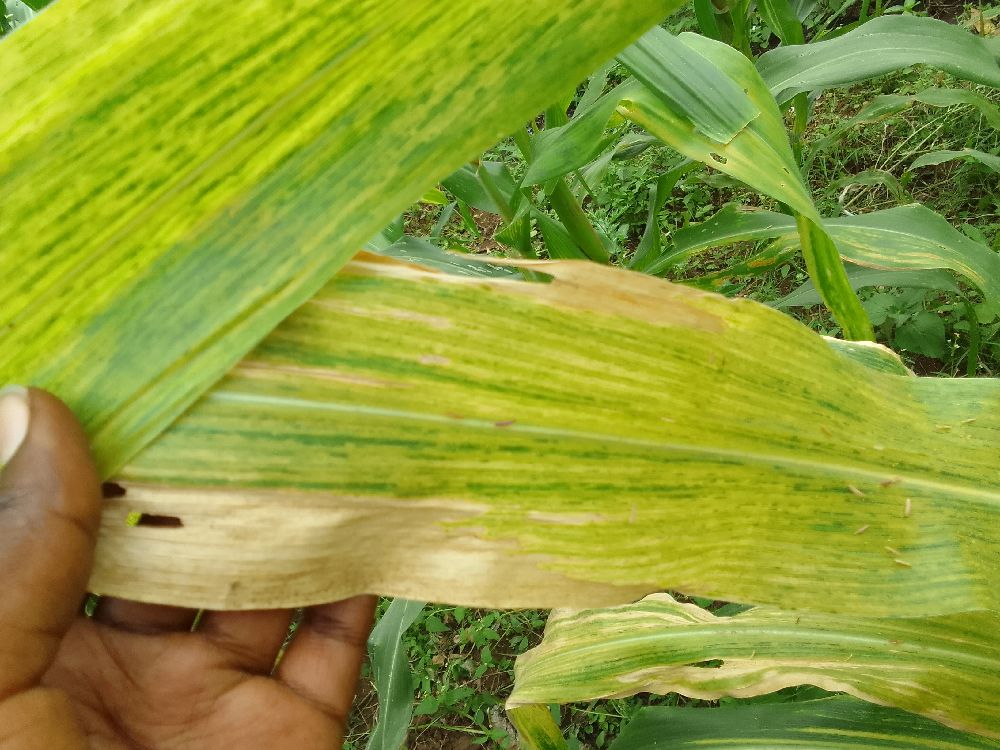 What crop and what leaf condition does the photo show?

maize, maize lethal necrosis
